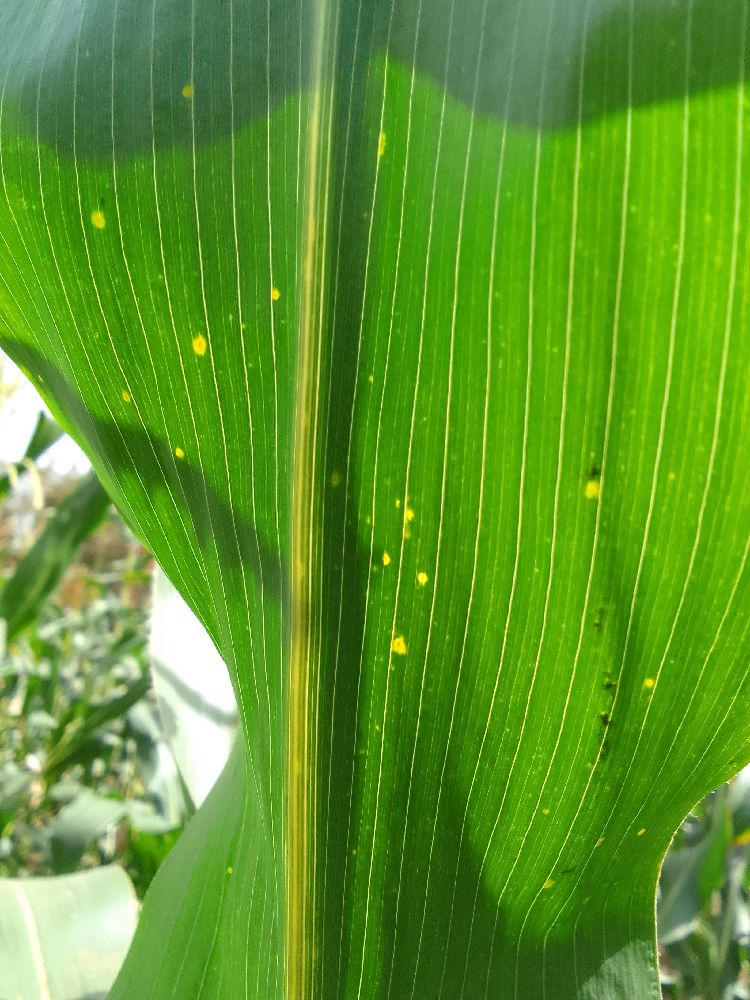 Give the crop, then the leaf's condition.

maize, healthy
